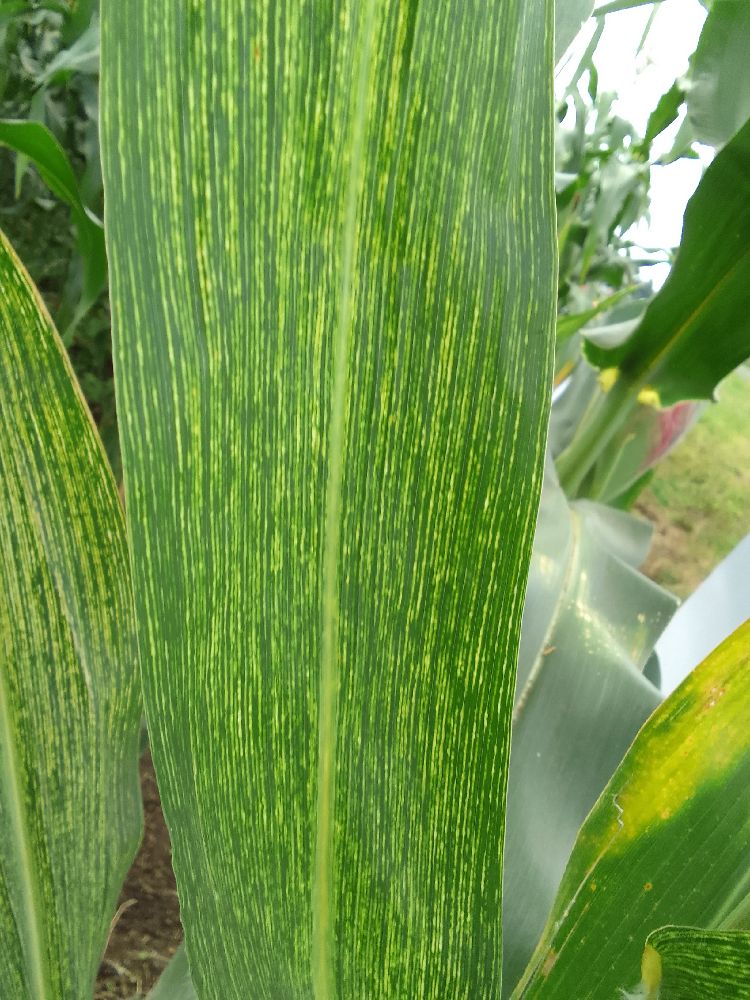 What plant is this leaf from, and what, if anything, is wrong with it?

maize, maize streak virus
